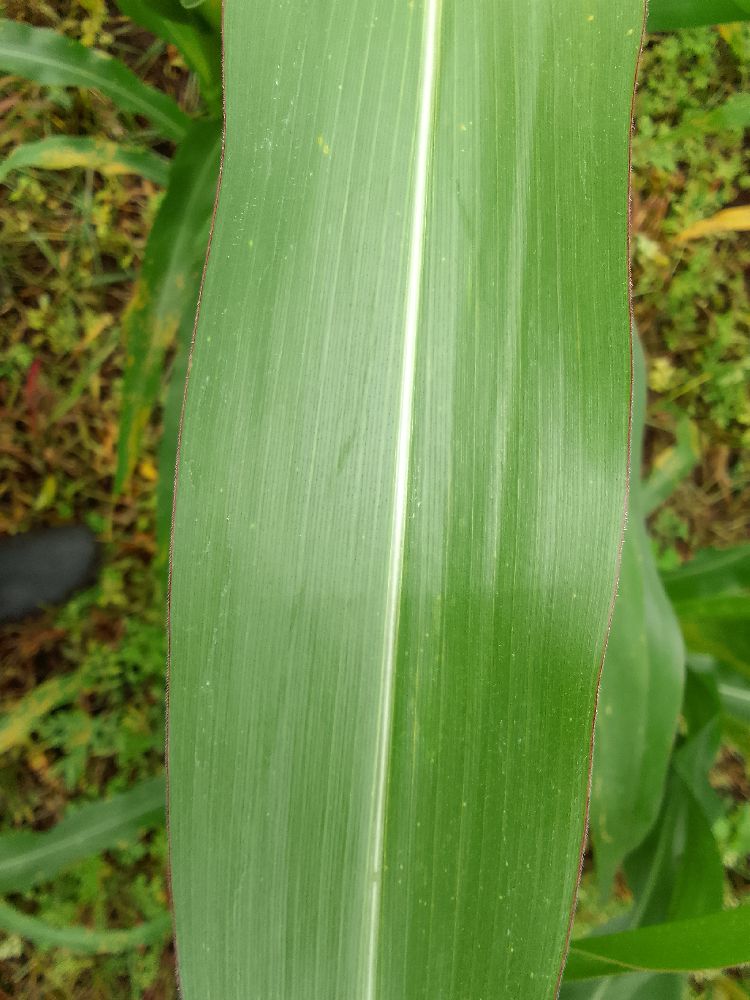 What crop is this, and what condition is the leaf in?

maize, healthy
